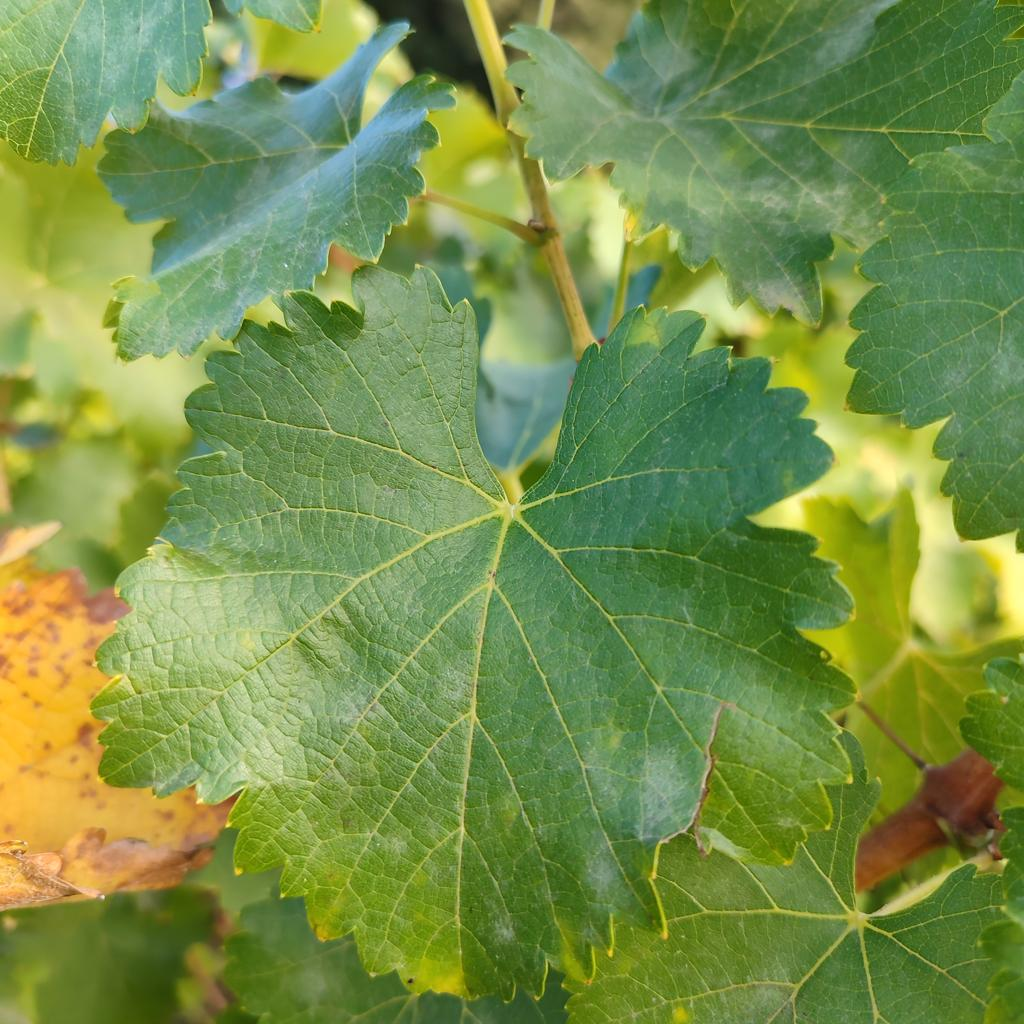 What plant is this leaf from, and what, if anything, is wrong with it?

grapevine, powdery mildew
